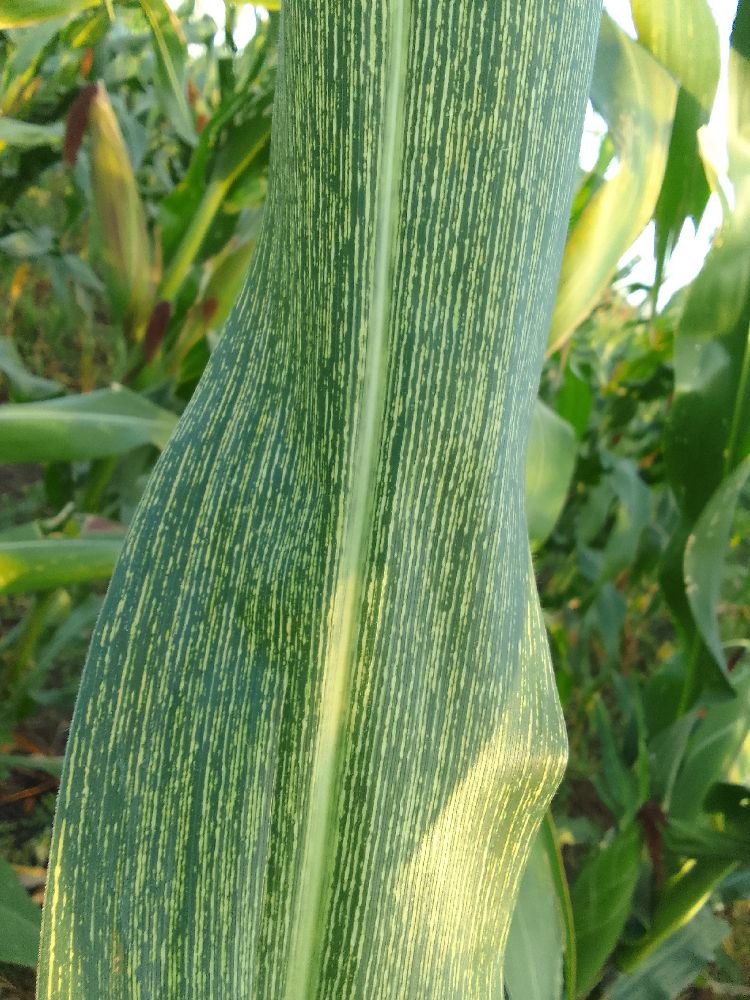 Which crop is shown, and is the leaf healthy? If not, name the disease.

maize, maize streak virus
